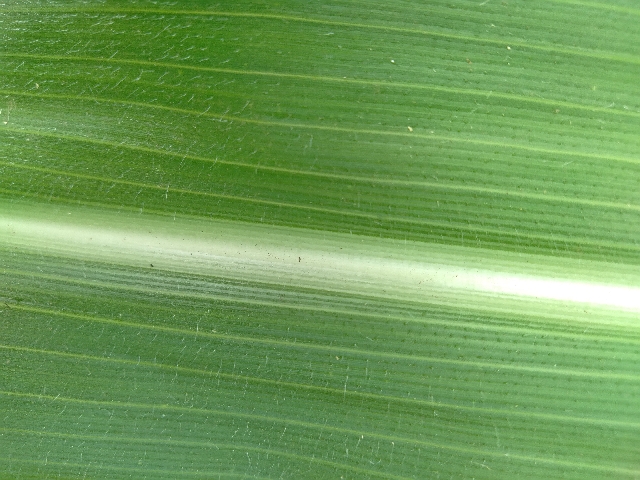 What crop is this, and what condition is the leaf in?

maize, healthy
